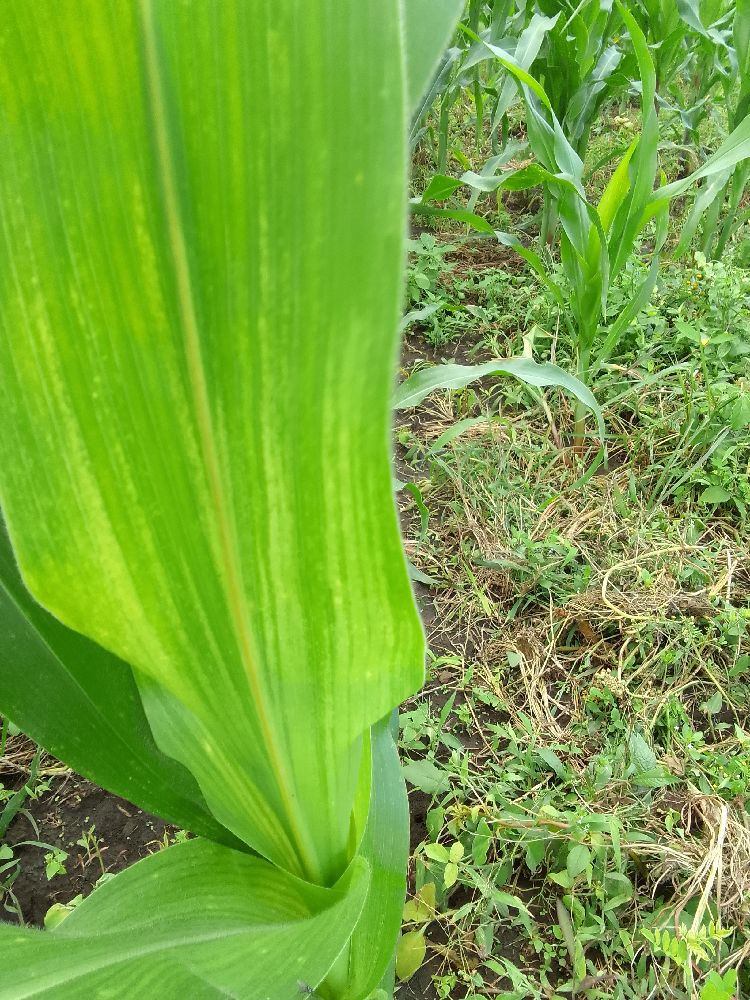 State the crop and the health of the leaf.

maize, maize lethal necrosis
